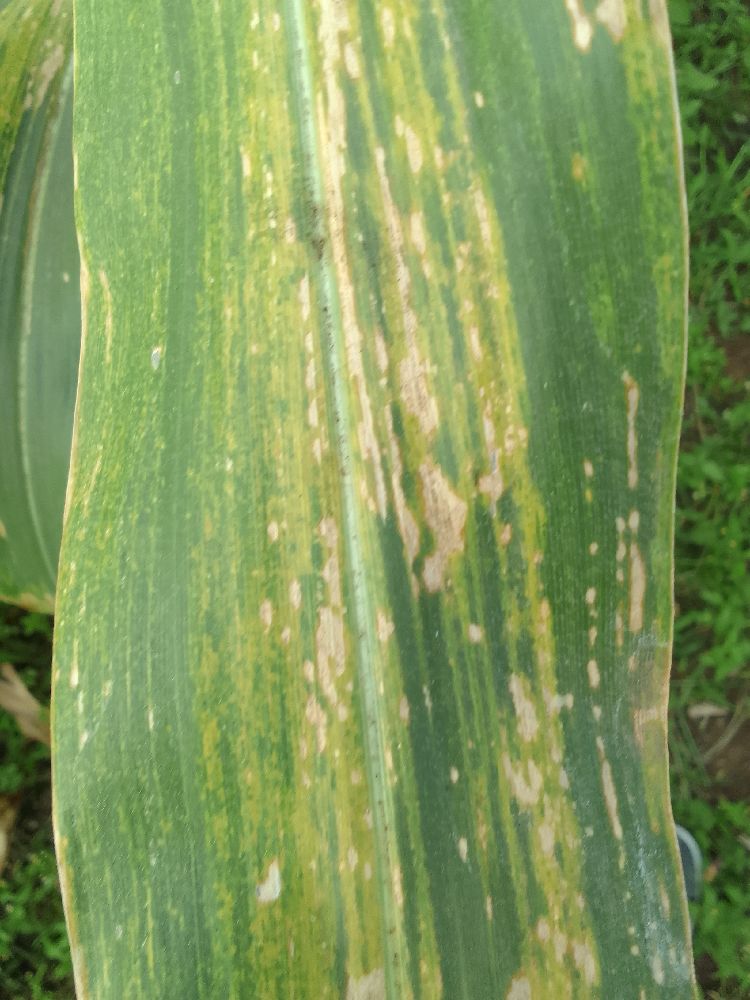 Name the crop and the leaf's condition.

maize, maize lethal necrosis
